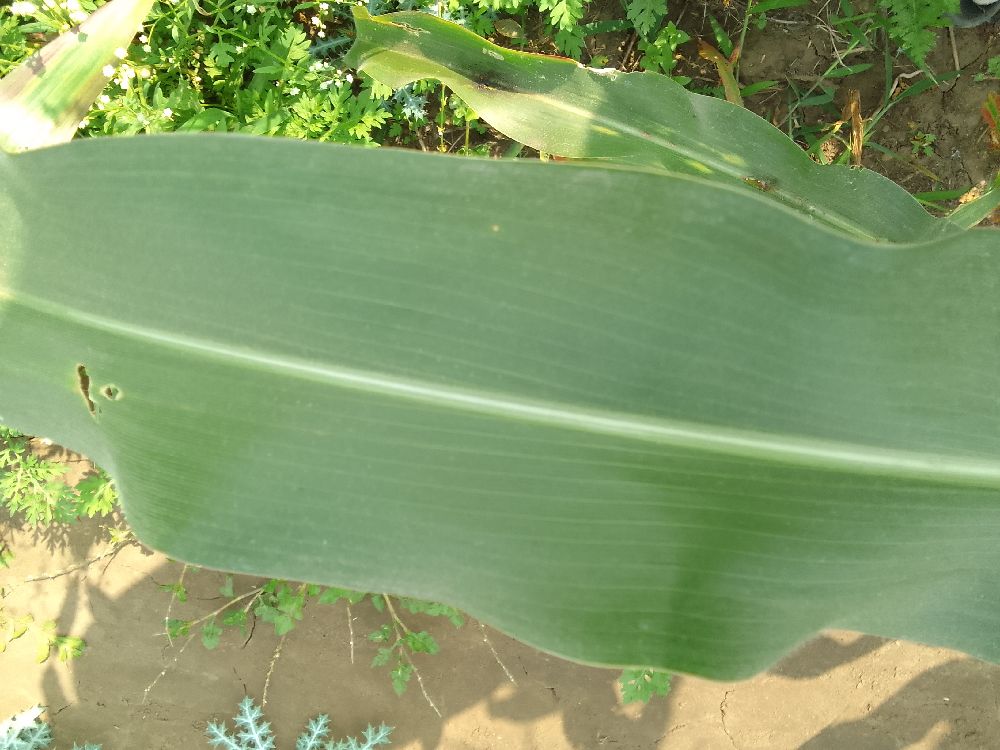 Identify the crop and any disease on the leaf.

maize, healthy
